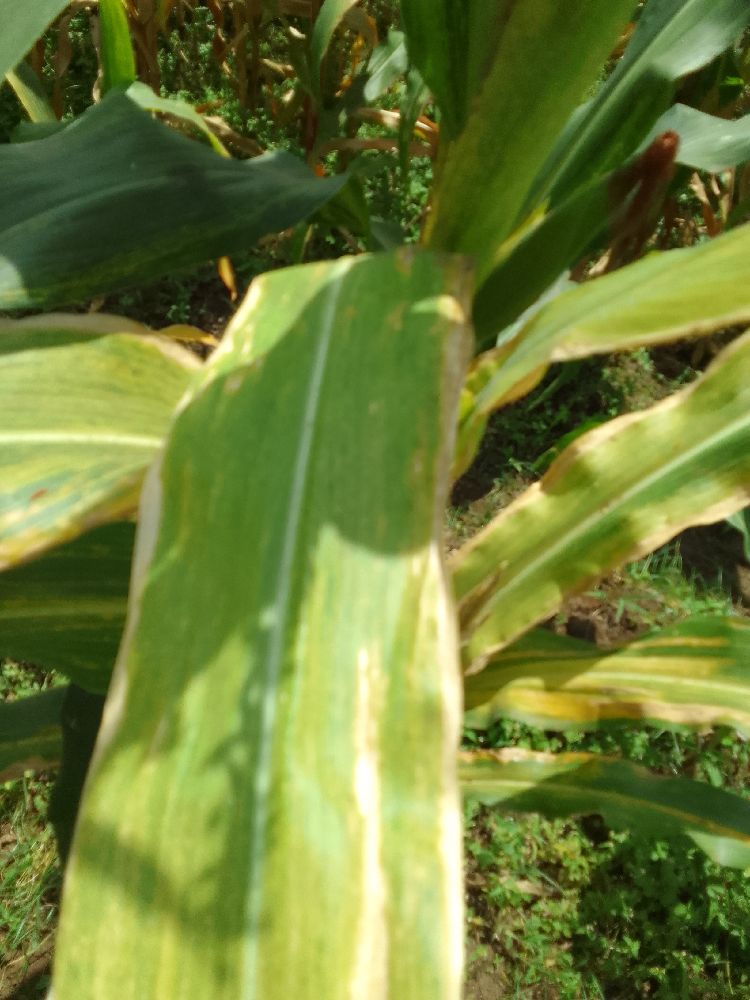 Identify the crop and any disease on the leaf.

maize, maize lethal necrosis
